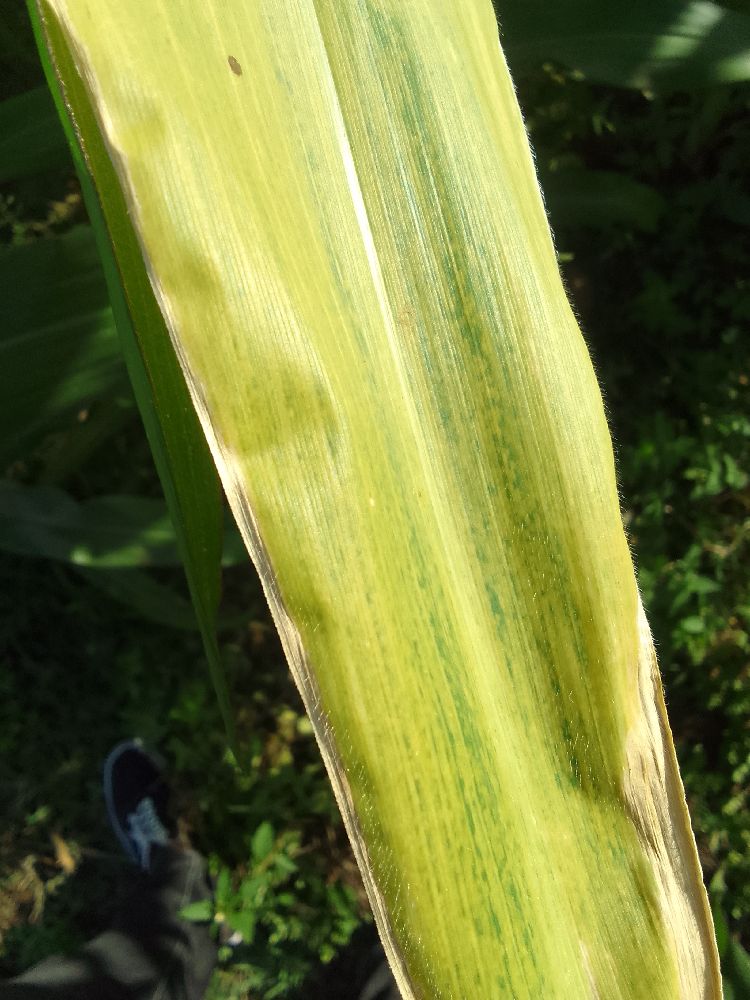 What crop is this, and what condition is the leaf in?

maize, maize lethal necrosis
